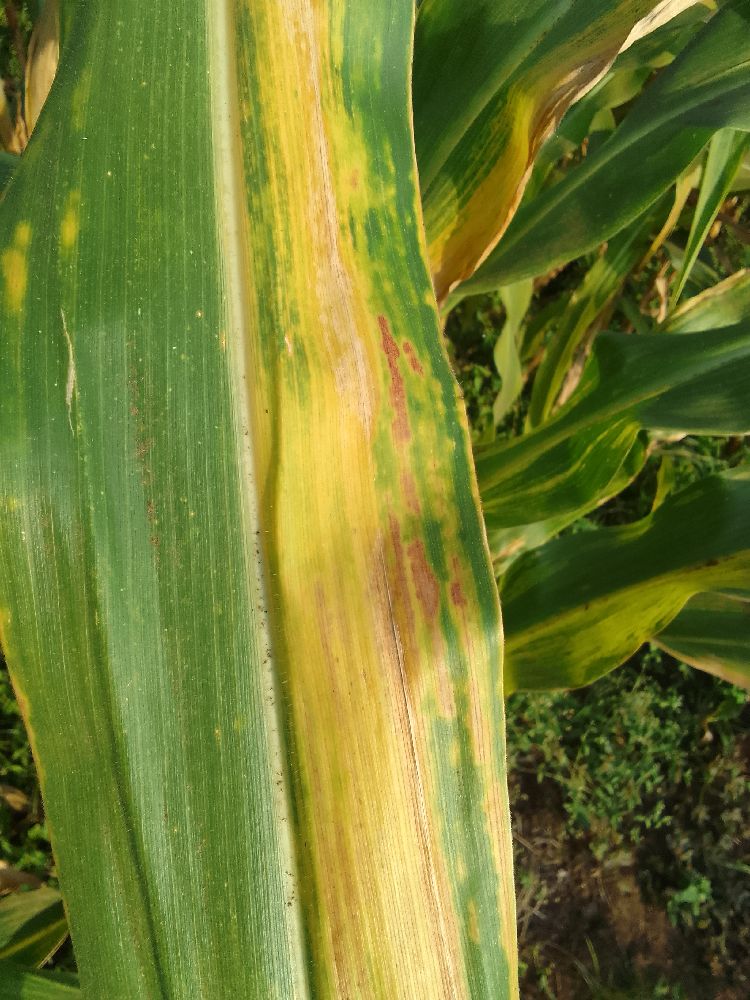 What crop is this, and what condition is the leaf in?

maize, maize lethal necrosis
